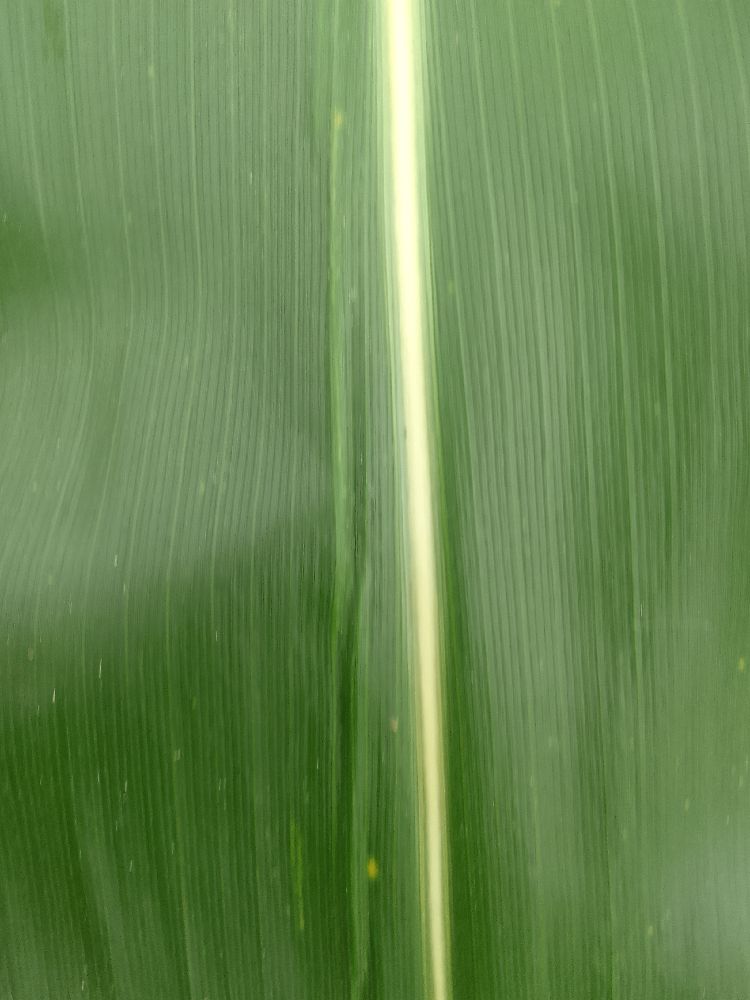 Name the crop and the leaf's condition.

maize, healthy
